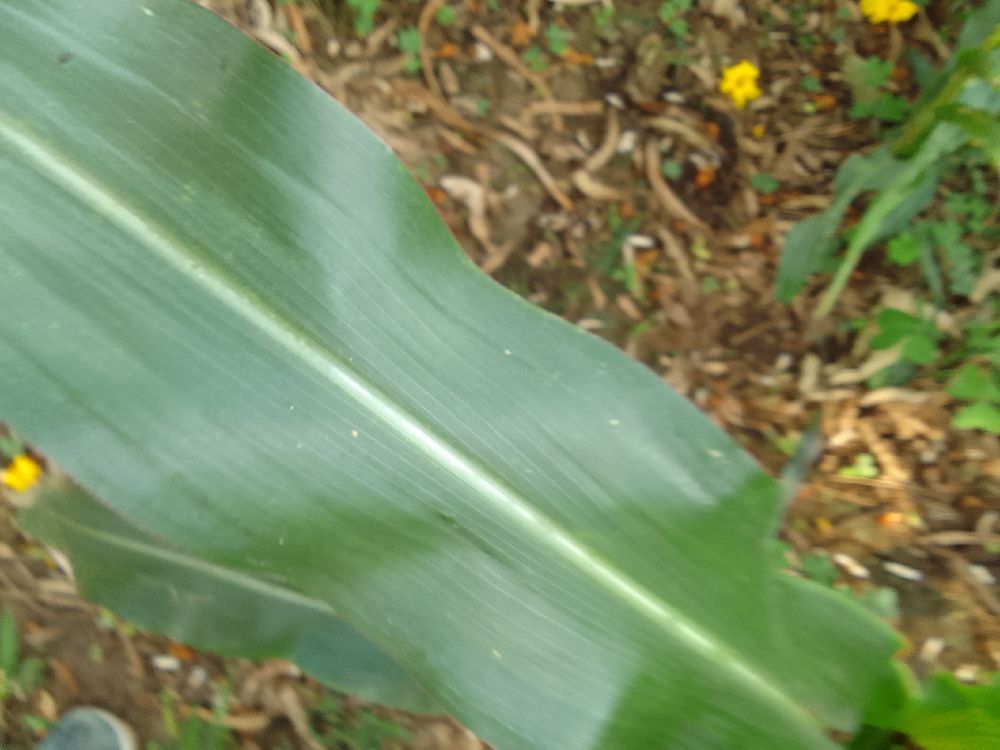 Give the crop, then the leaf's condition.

maize, healthy
